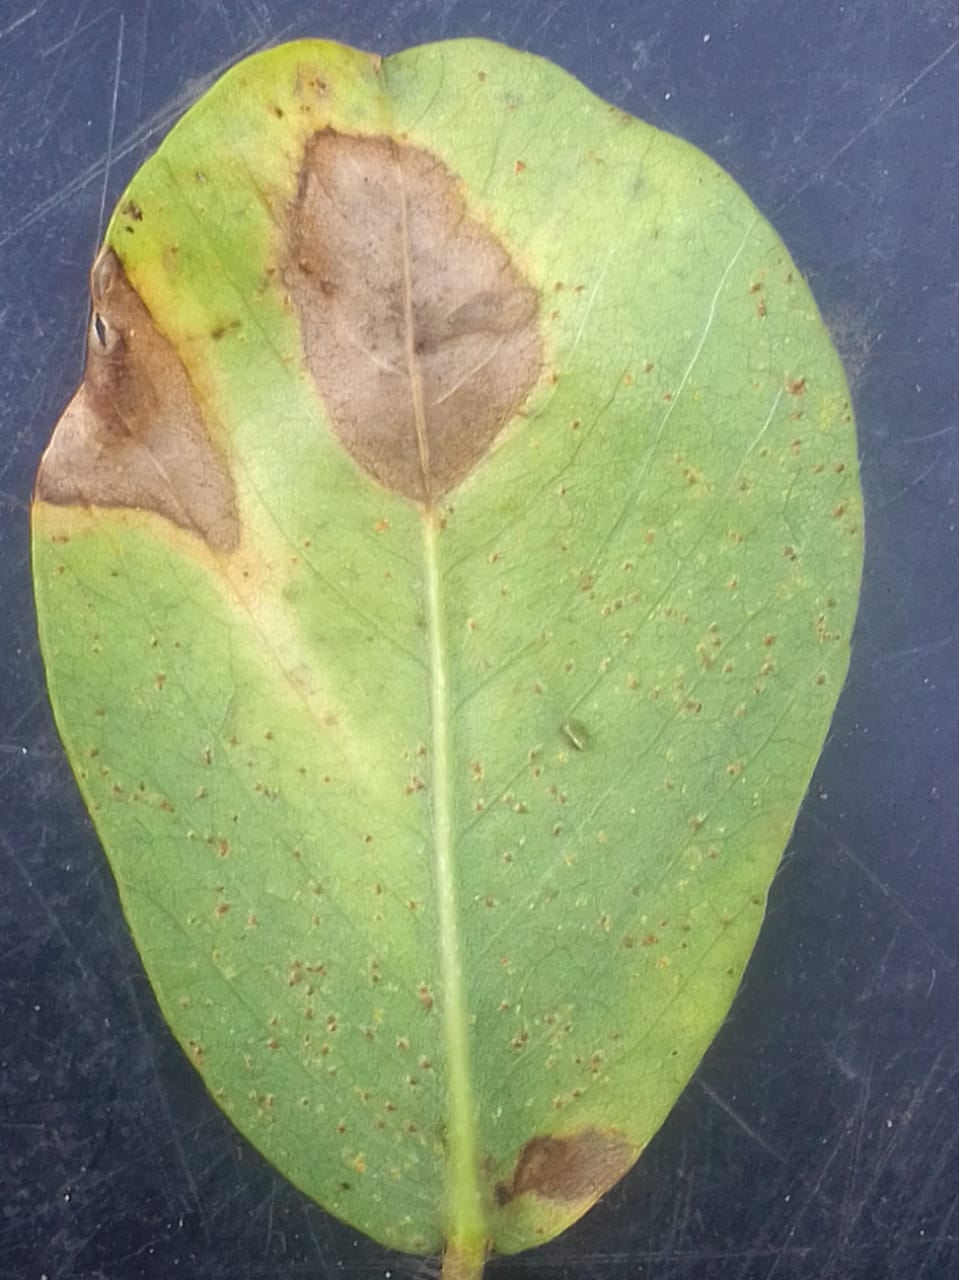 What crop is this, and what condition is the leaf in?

peanut, phoma arachidicola
